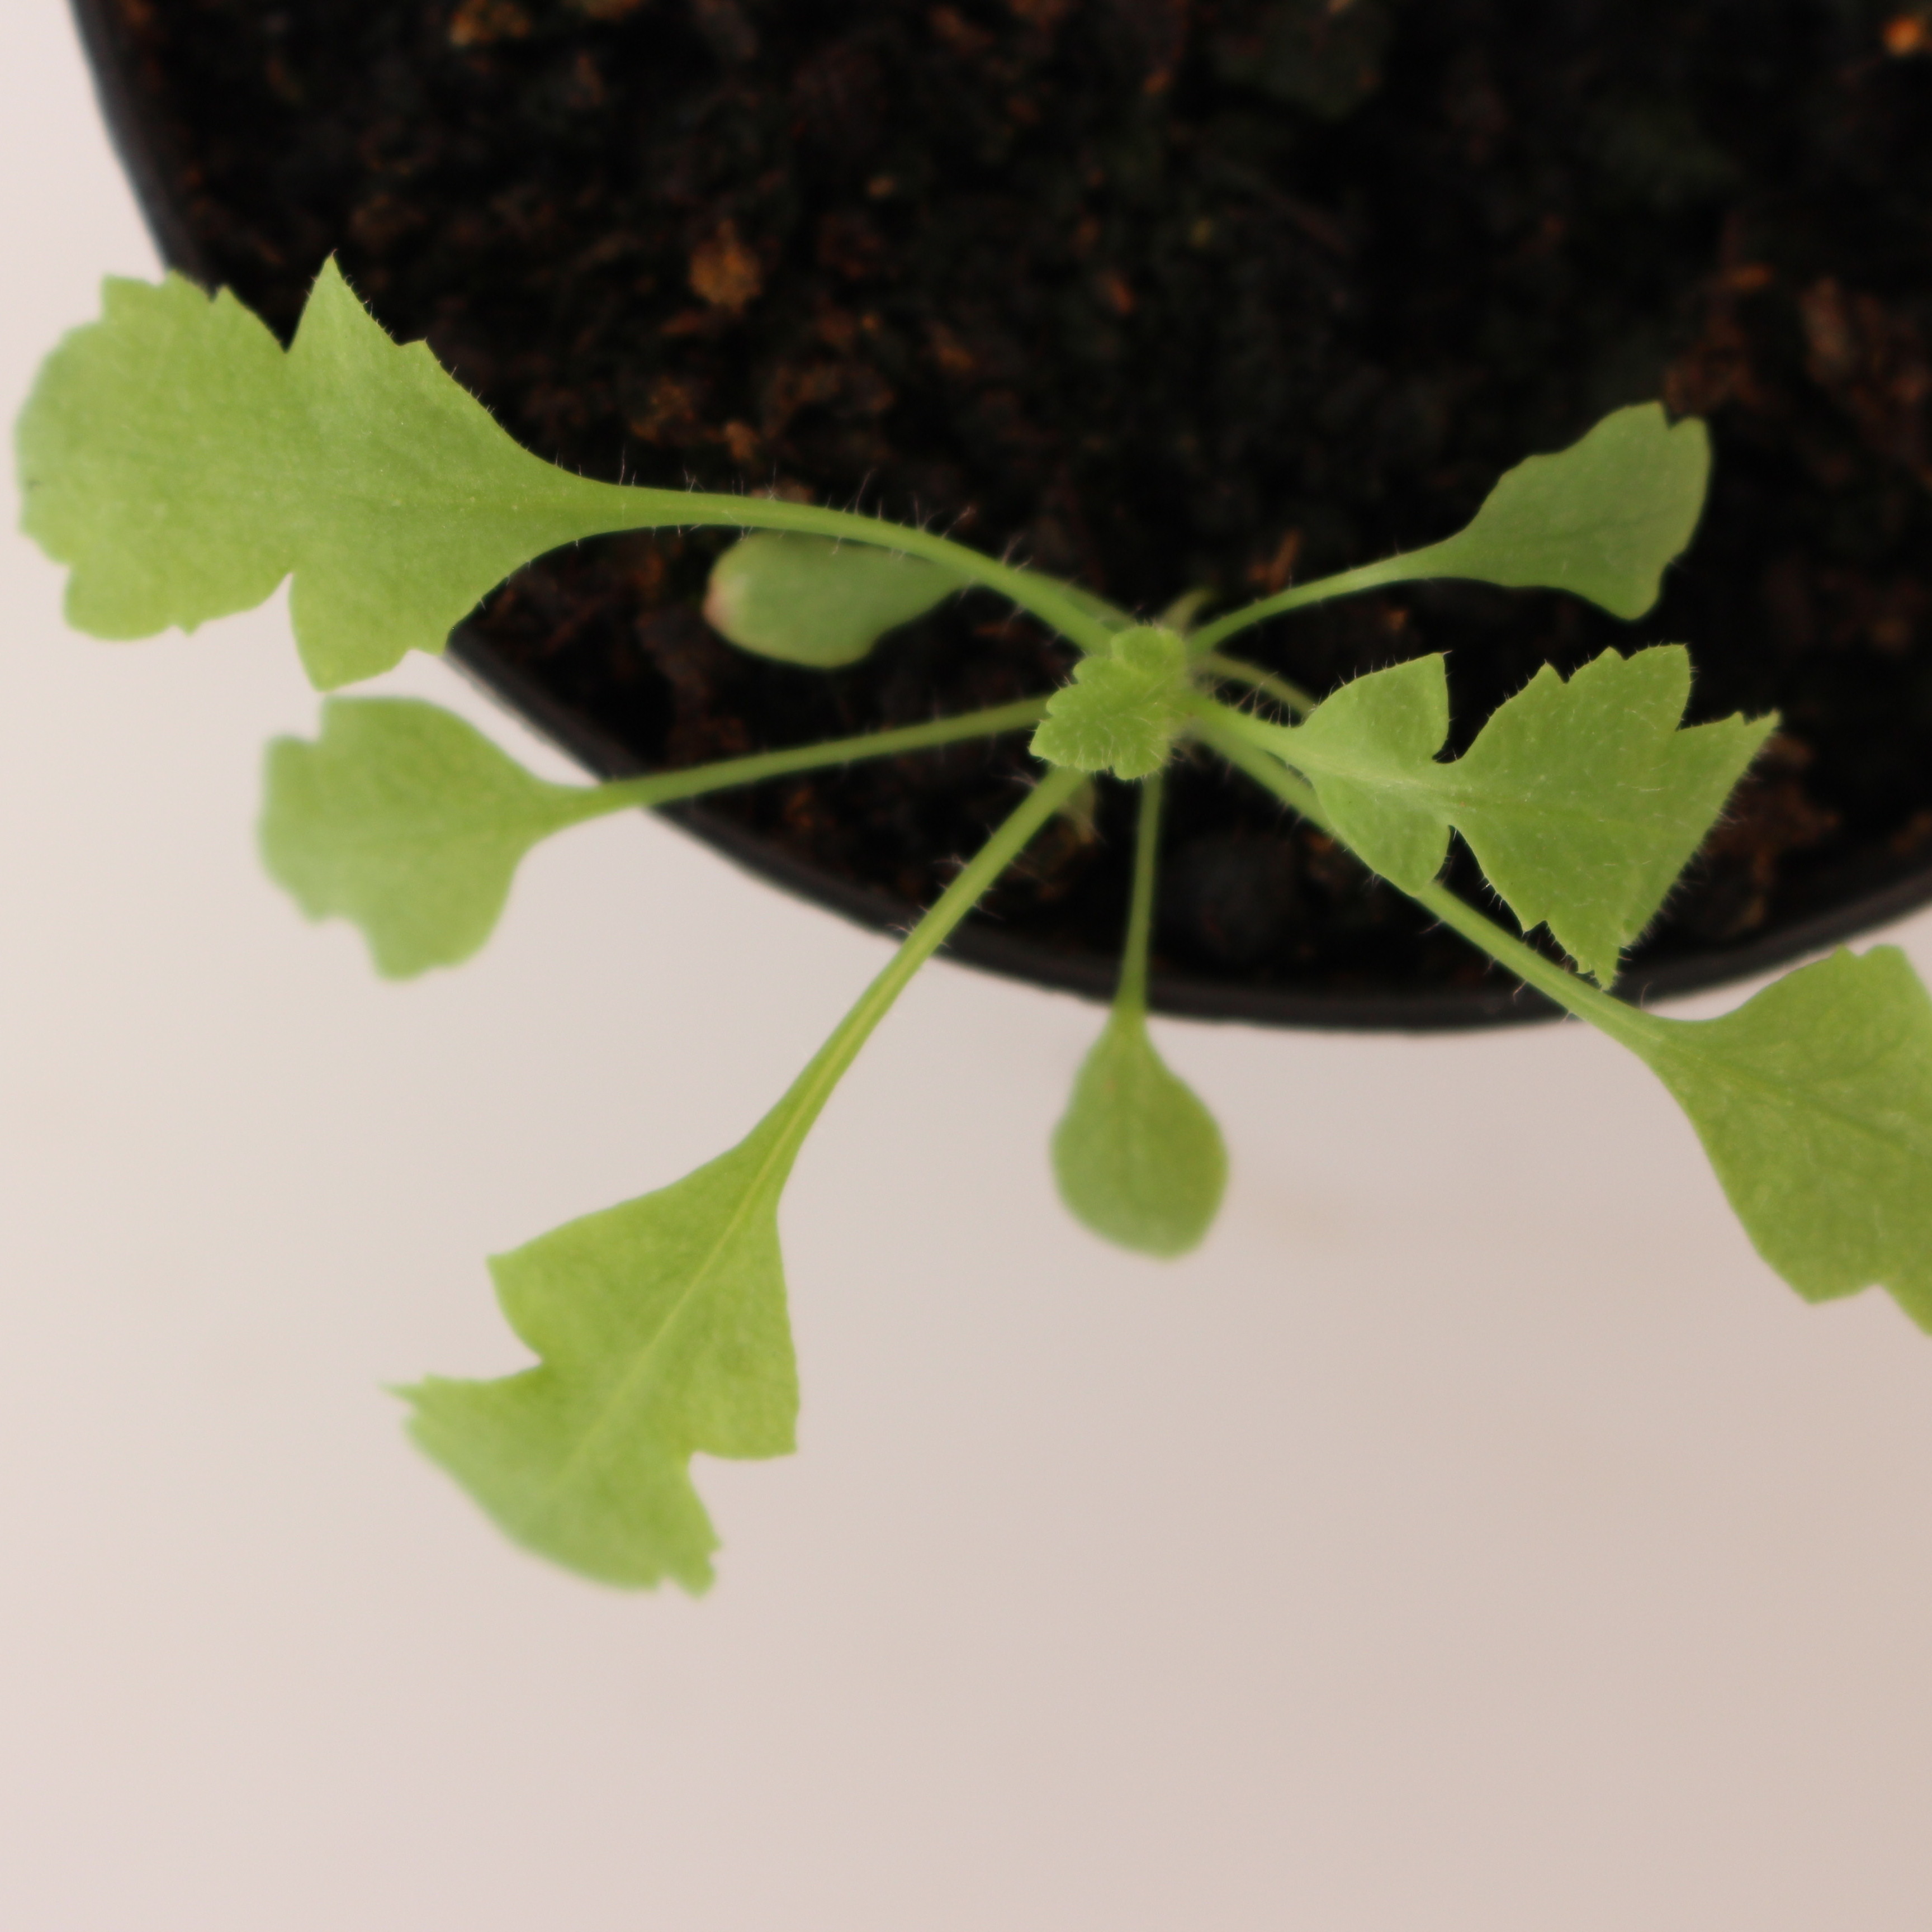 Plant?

Papaver rhoeas
